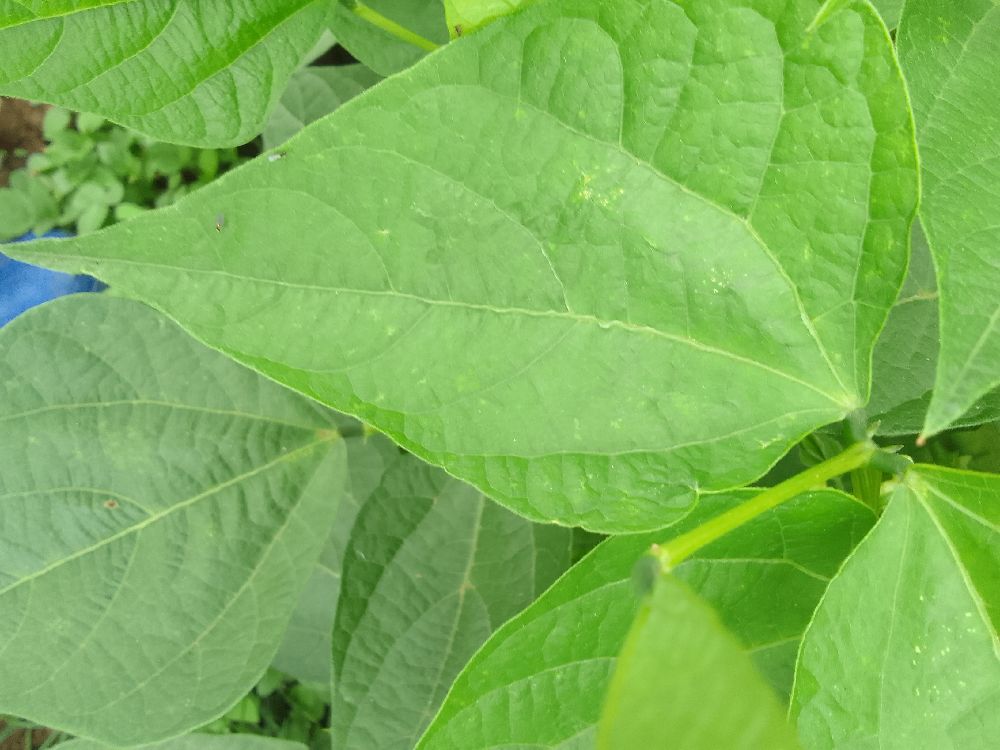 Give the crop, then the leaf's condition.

common bean, healthy
